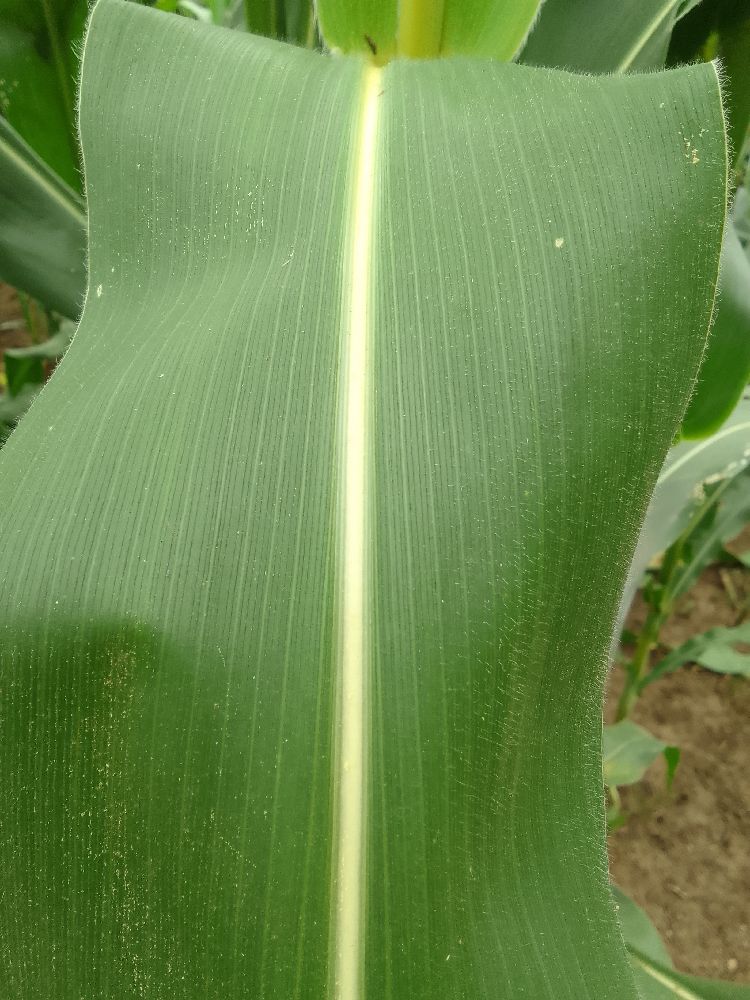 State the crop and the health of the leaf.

maize, healthy
